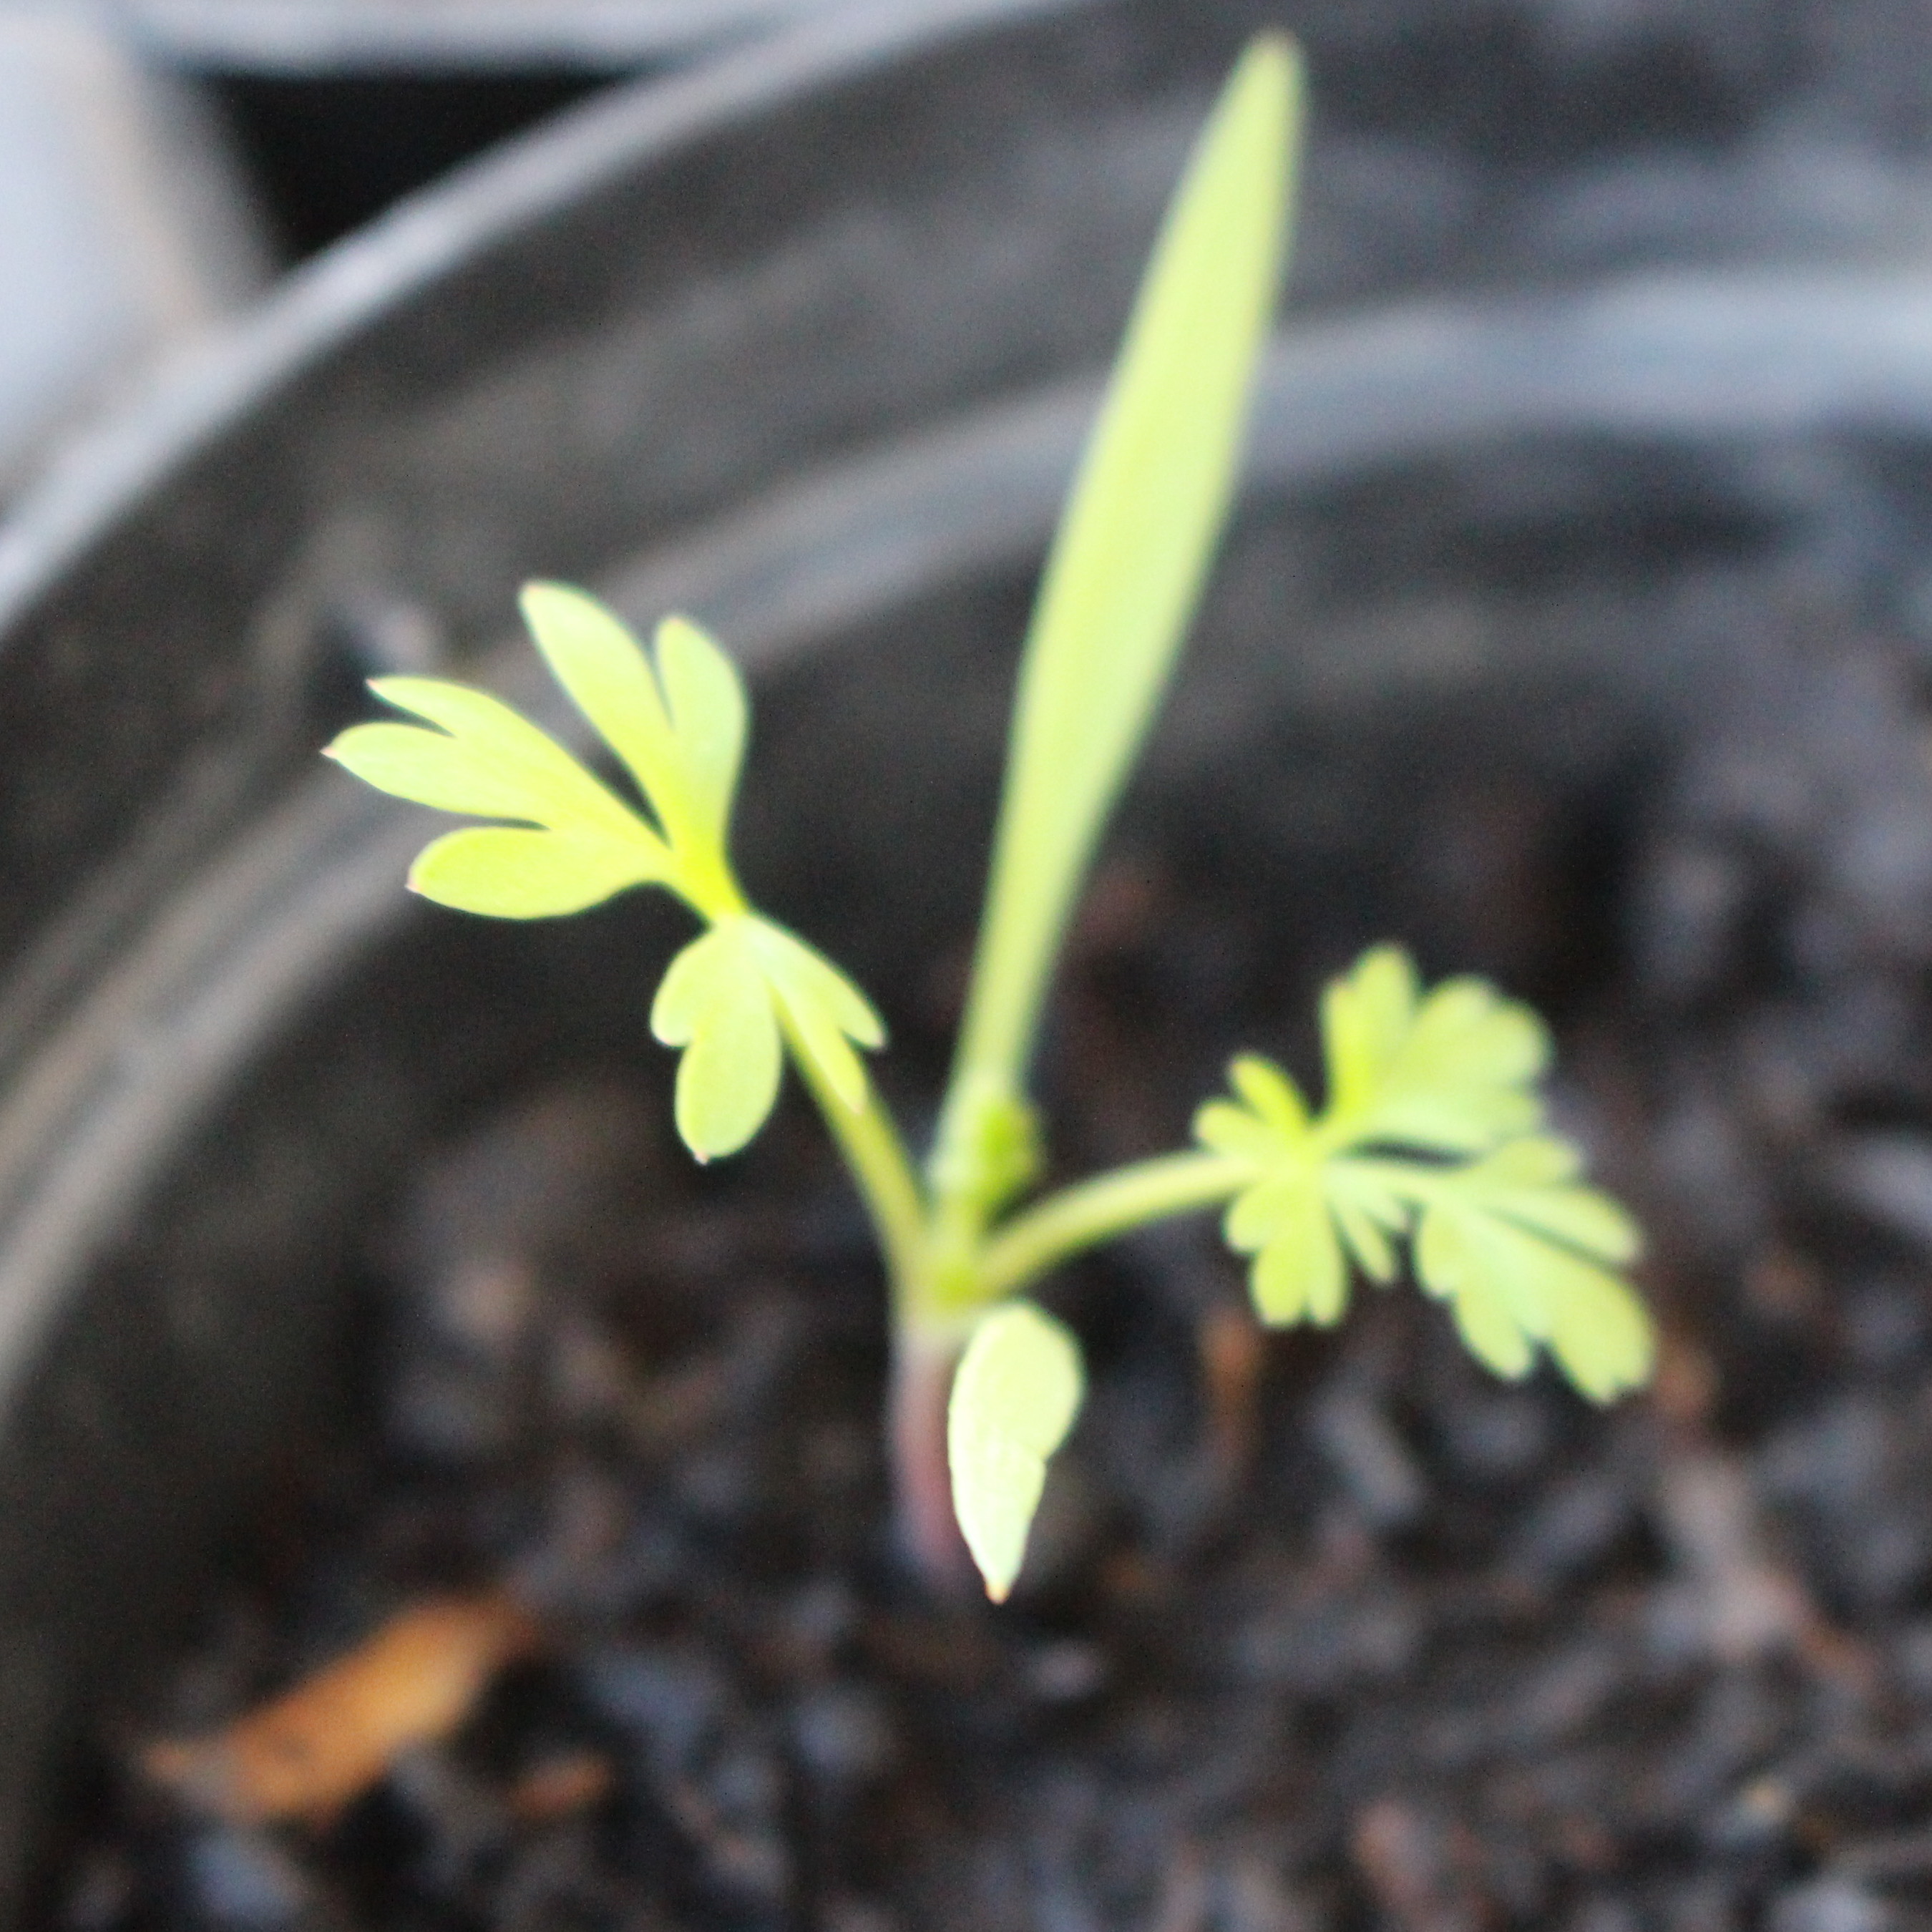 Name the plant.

Fumaria officinalis
